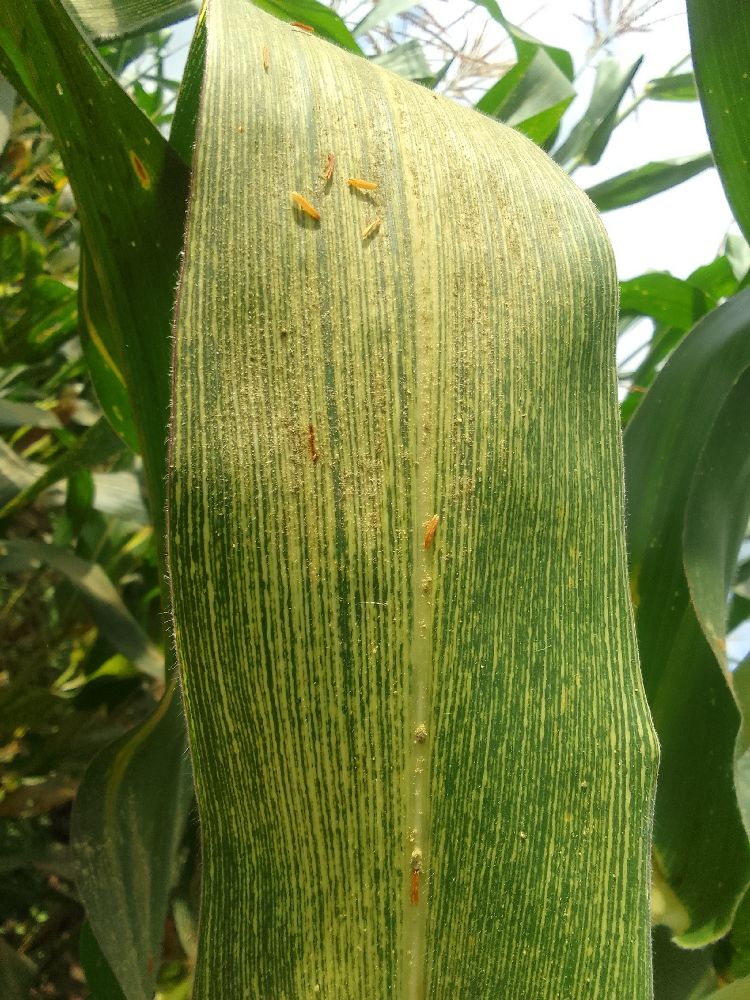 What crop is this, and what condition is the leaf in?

maize, maize streak virus
